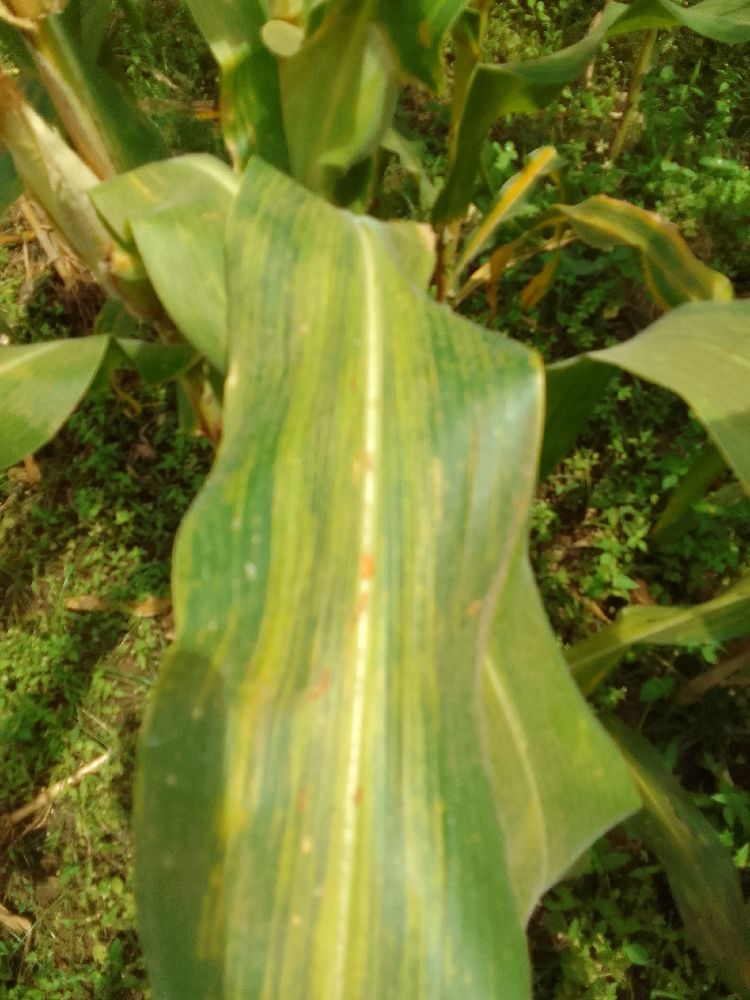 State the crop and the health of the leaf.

maize, maize lethal necrosis
